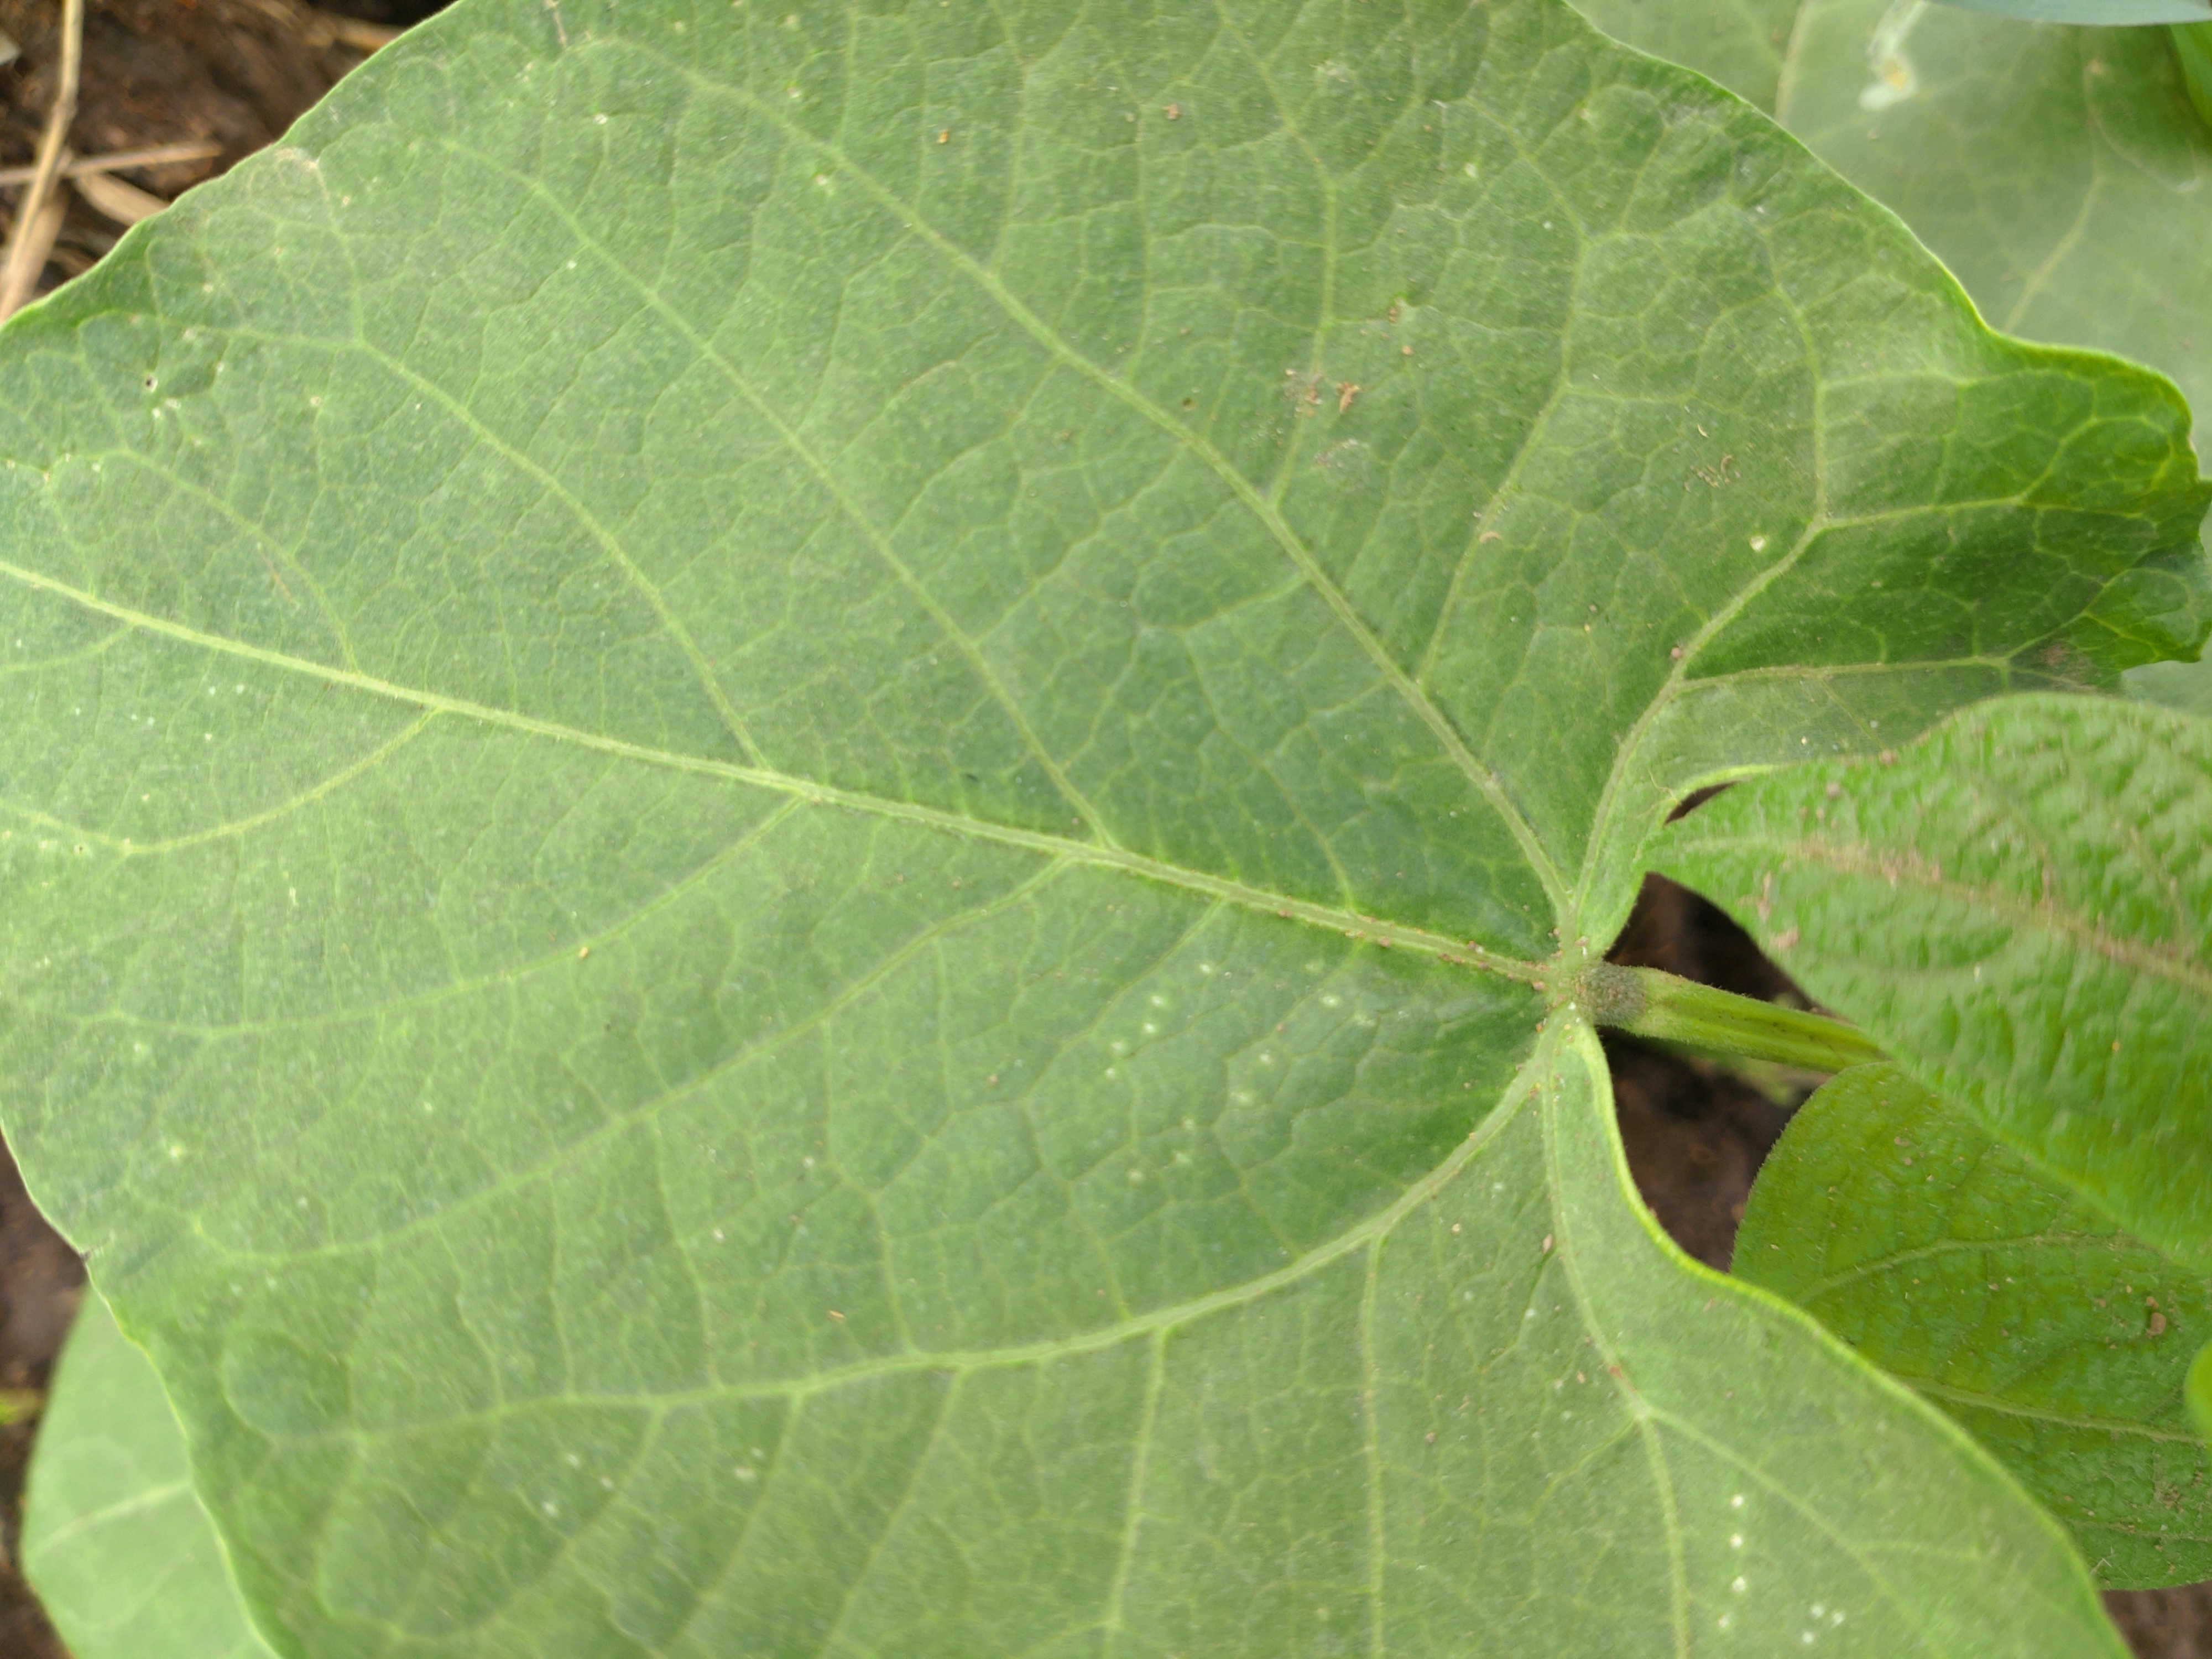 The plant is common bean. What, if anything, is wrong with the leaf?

healthy
